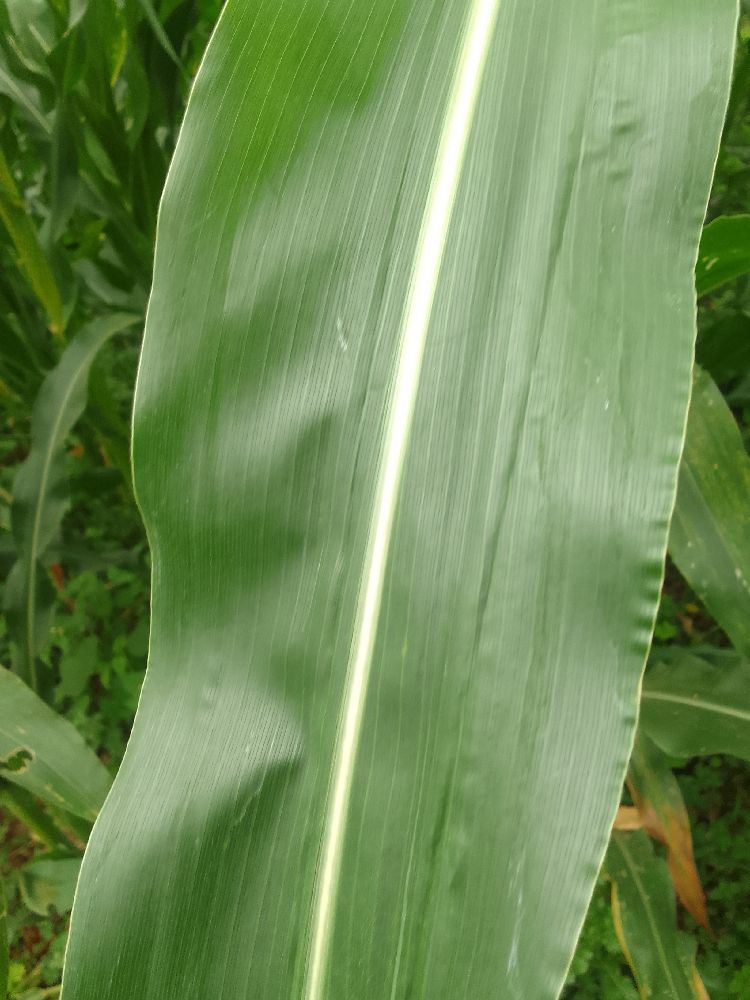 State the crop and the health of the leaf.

maize, healthy
